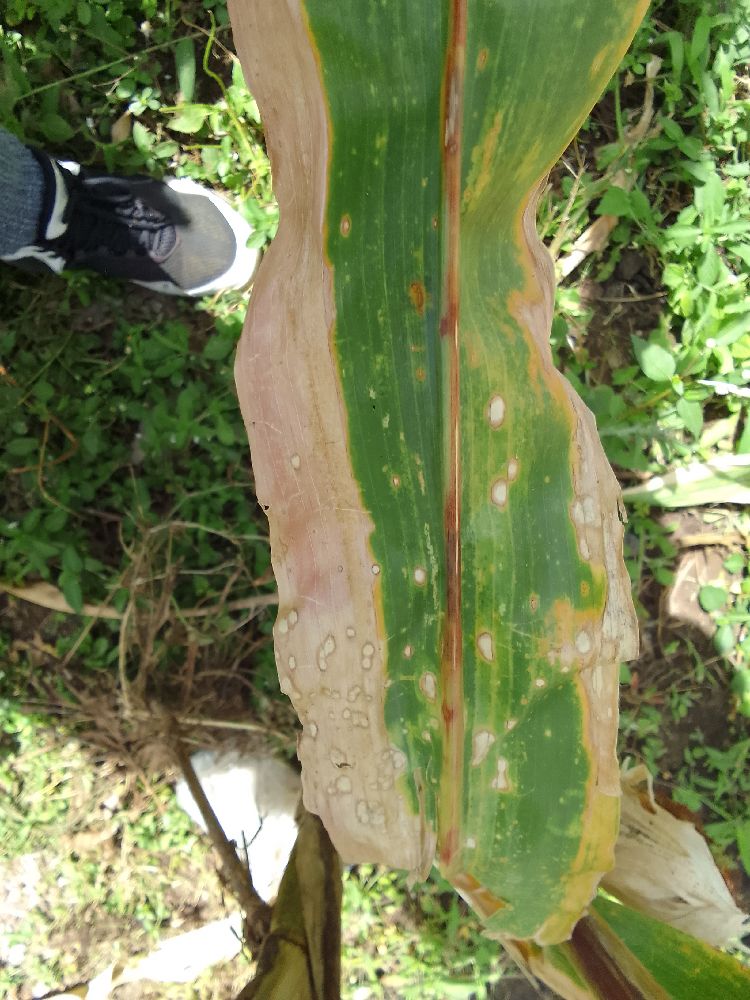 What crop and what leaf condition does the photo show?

maize, maize lethal necrosis
